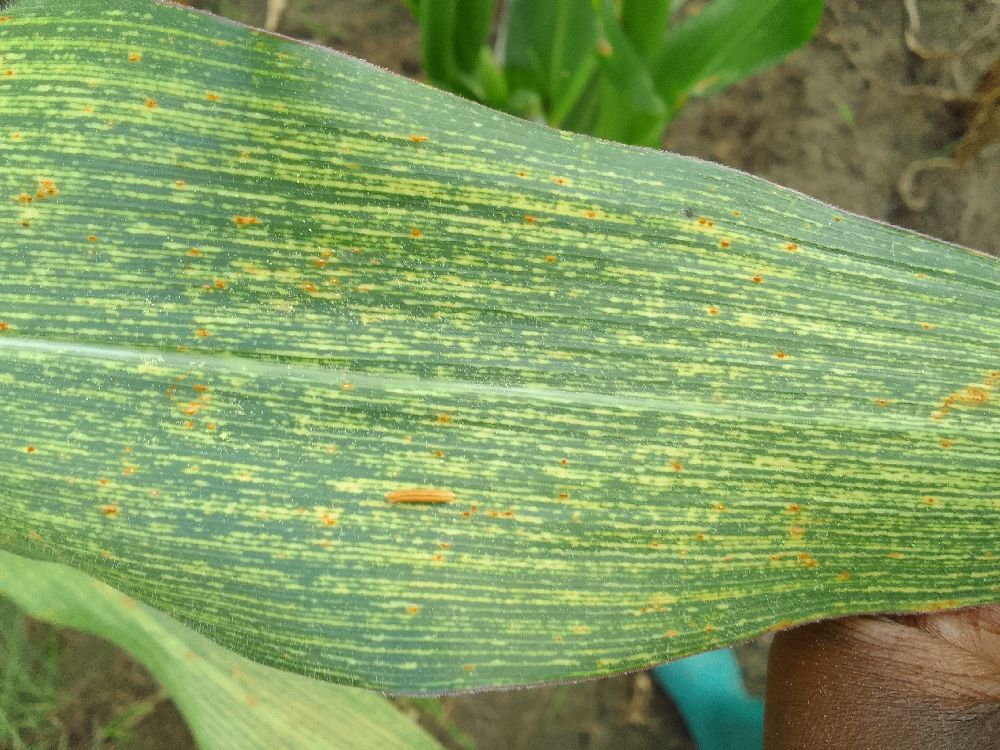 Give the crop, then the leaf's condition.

maize, maize streak virus
